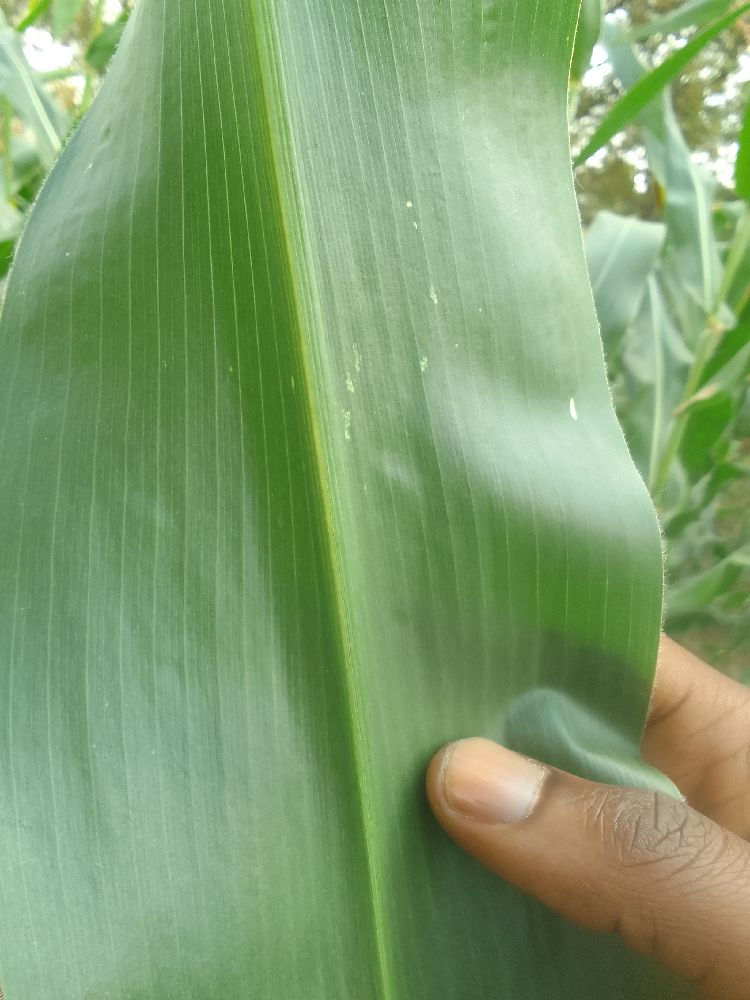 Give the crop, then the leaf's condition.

maize, healthy
